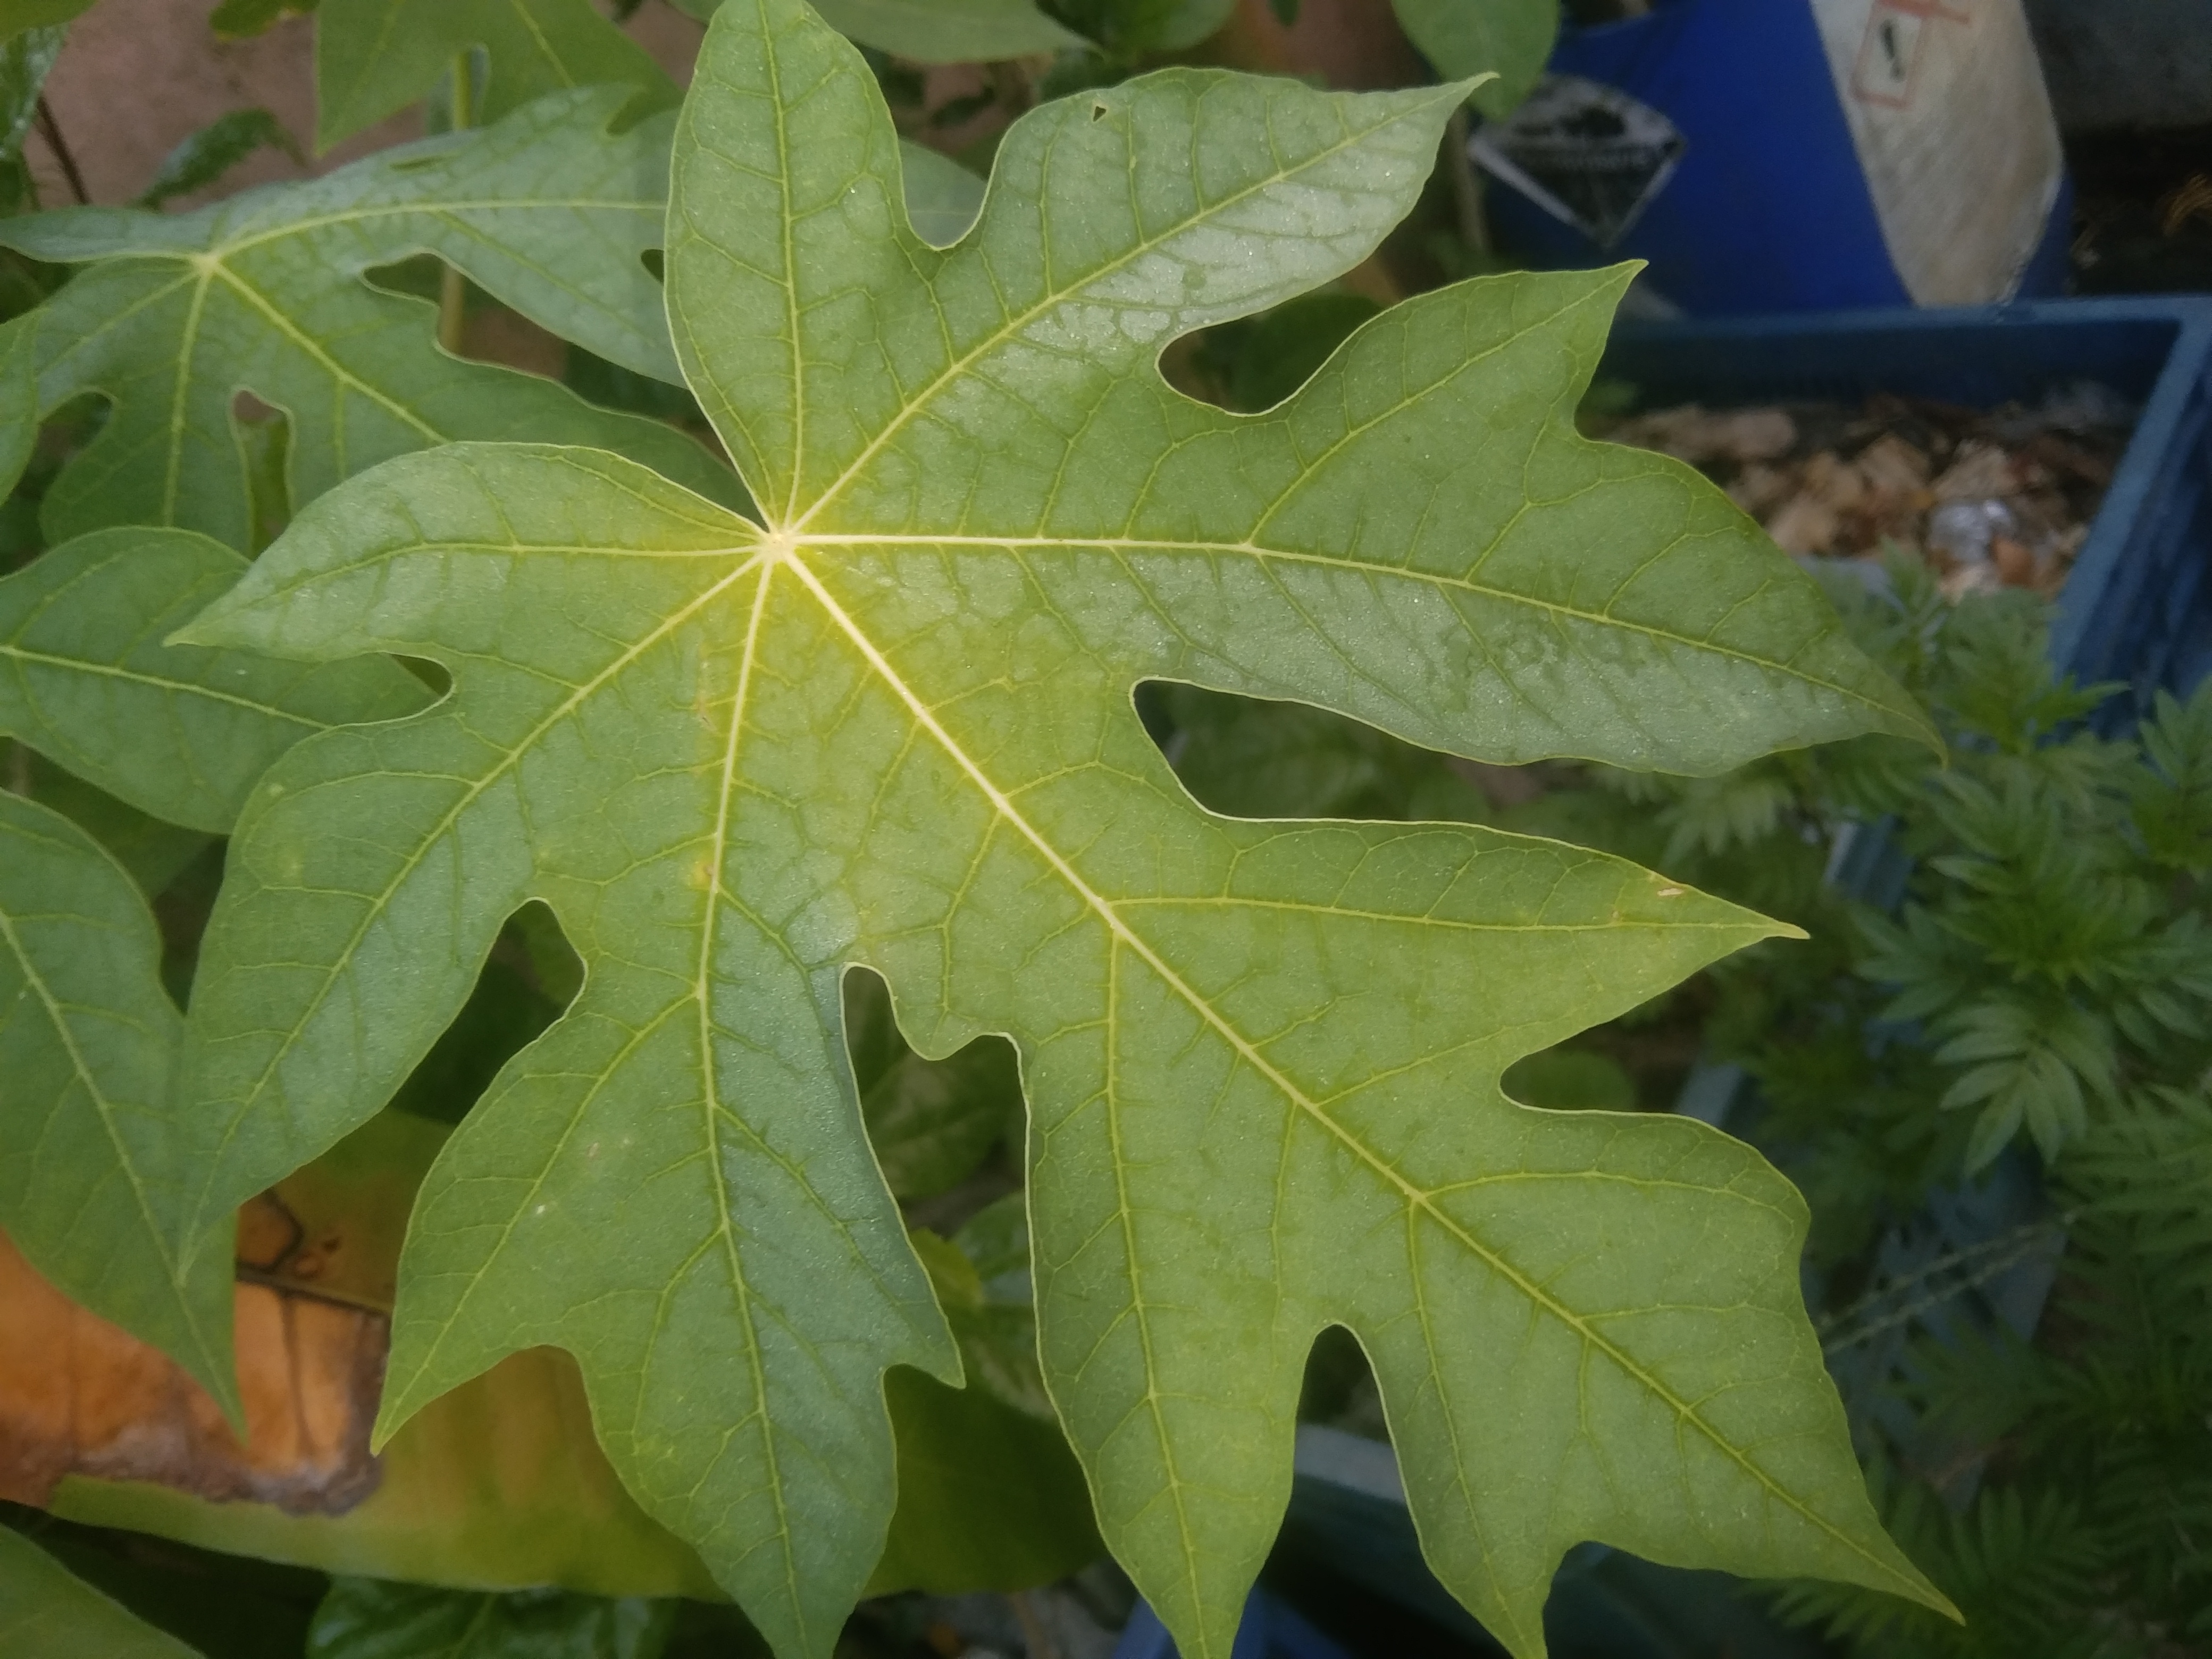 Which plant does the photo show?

papaya
